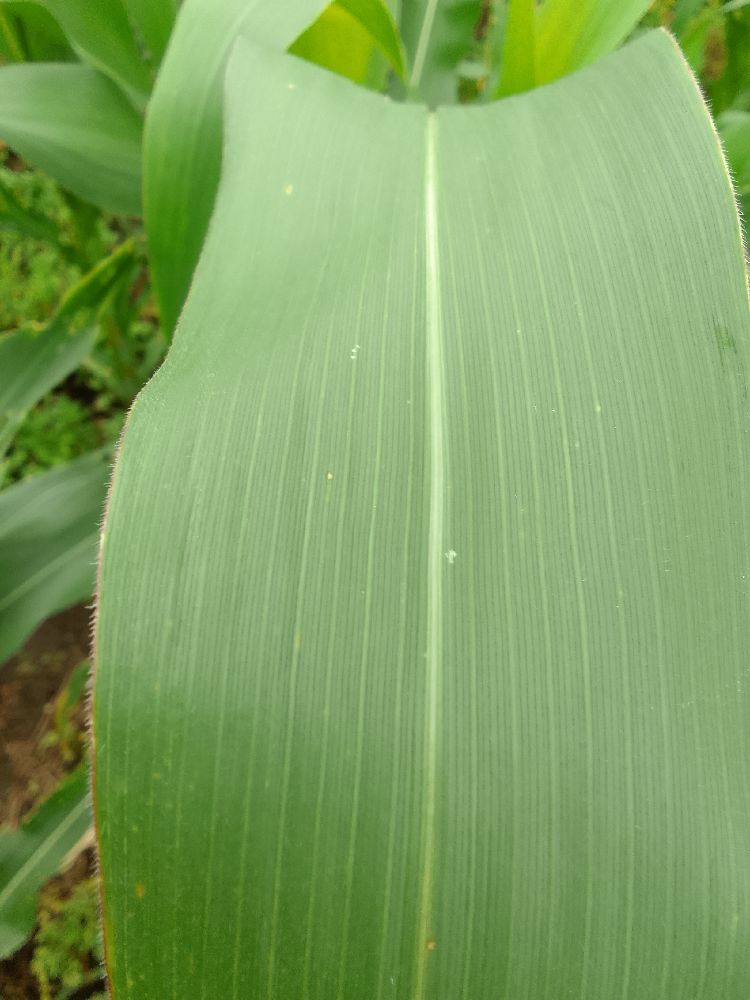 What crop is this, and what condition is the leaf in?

maize, healthy
